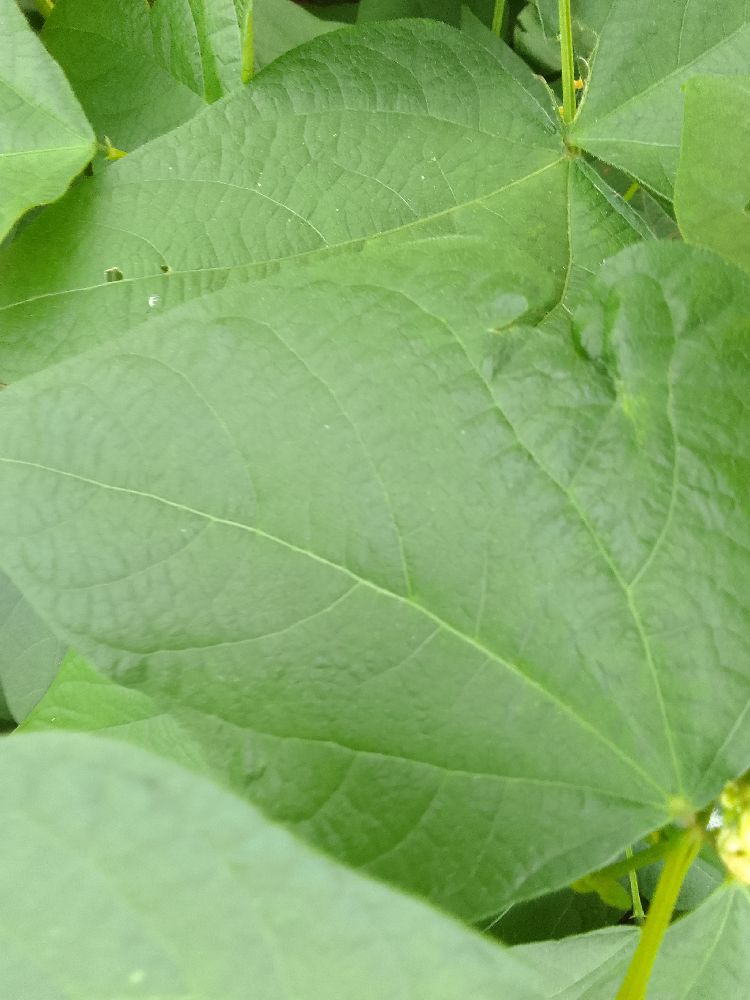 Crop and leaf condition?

common bean, healthy
